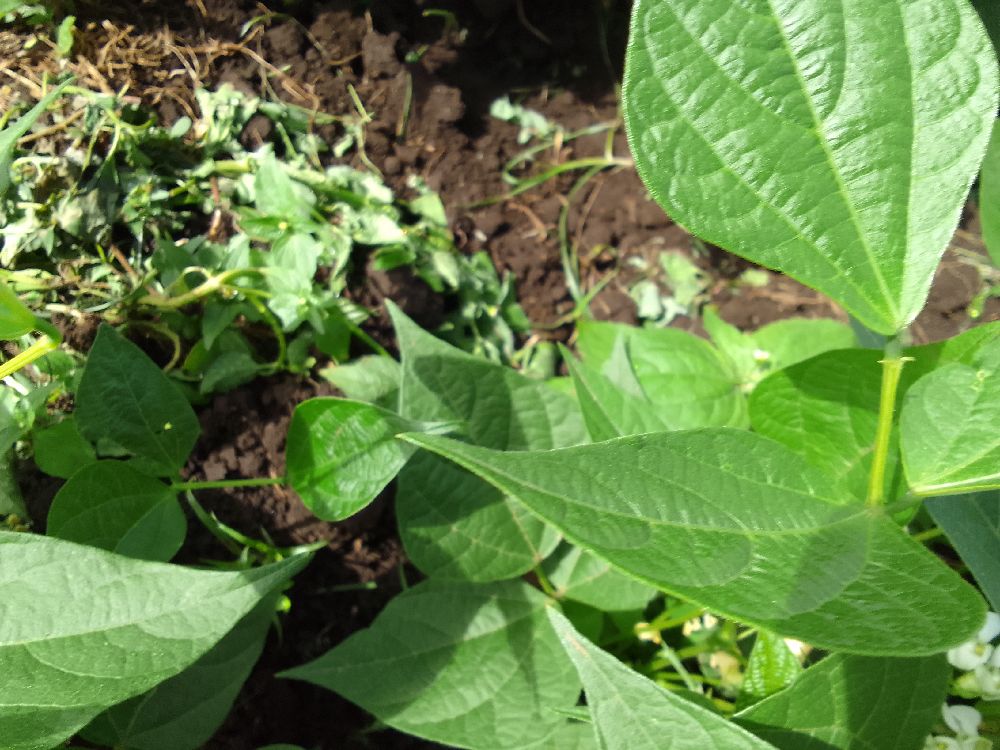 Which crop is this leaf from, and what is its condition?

common bean, healthy
